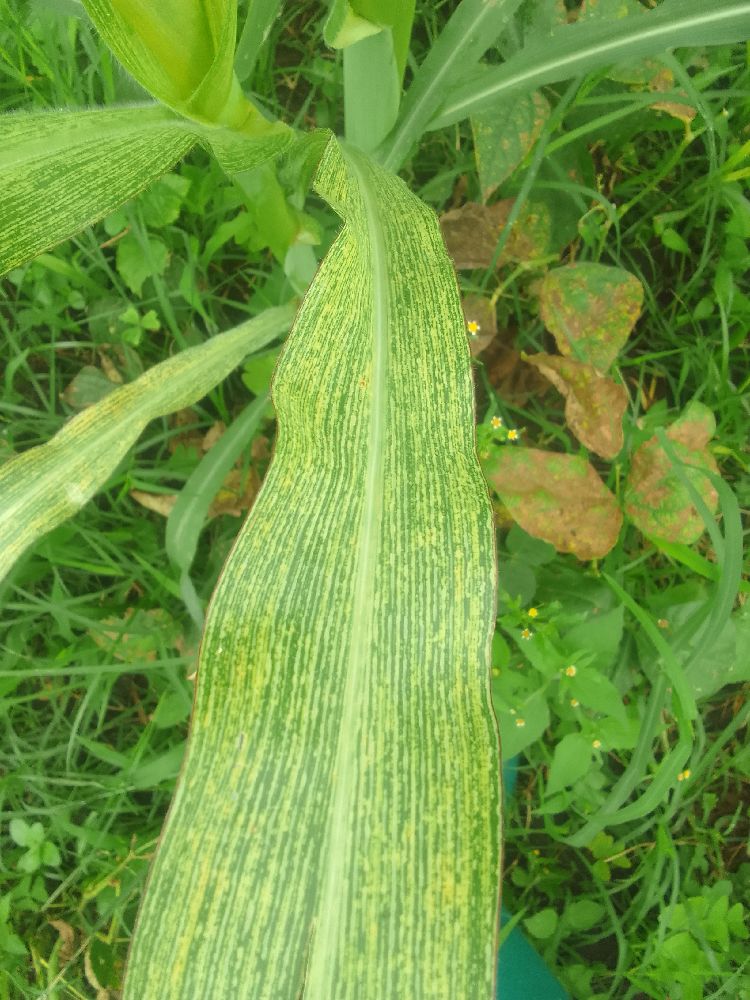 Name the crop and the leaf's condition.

maize, maize streak virus
